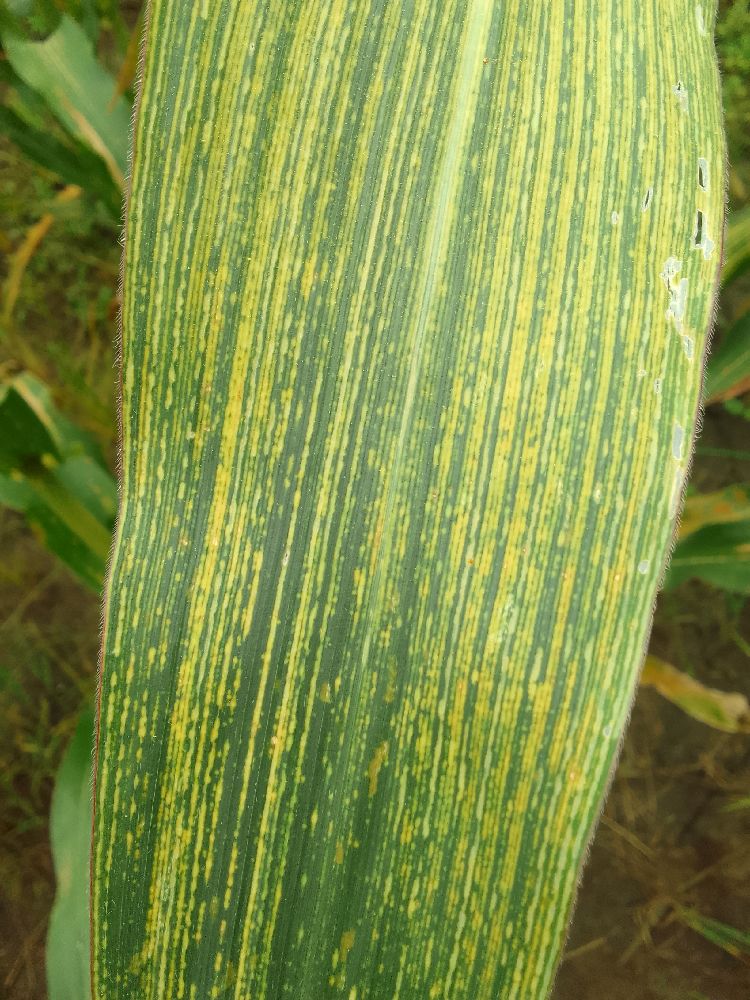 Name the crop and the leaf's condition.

maize, maize streak virus
